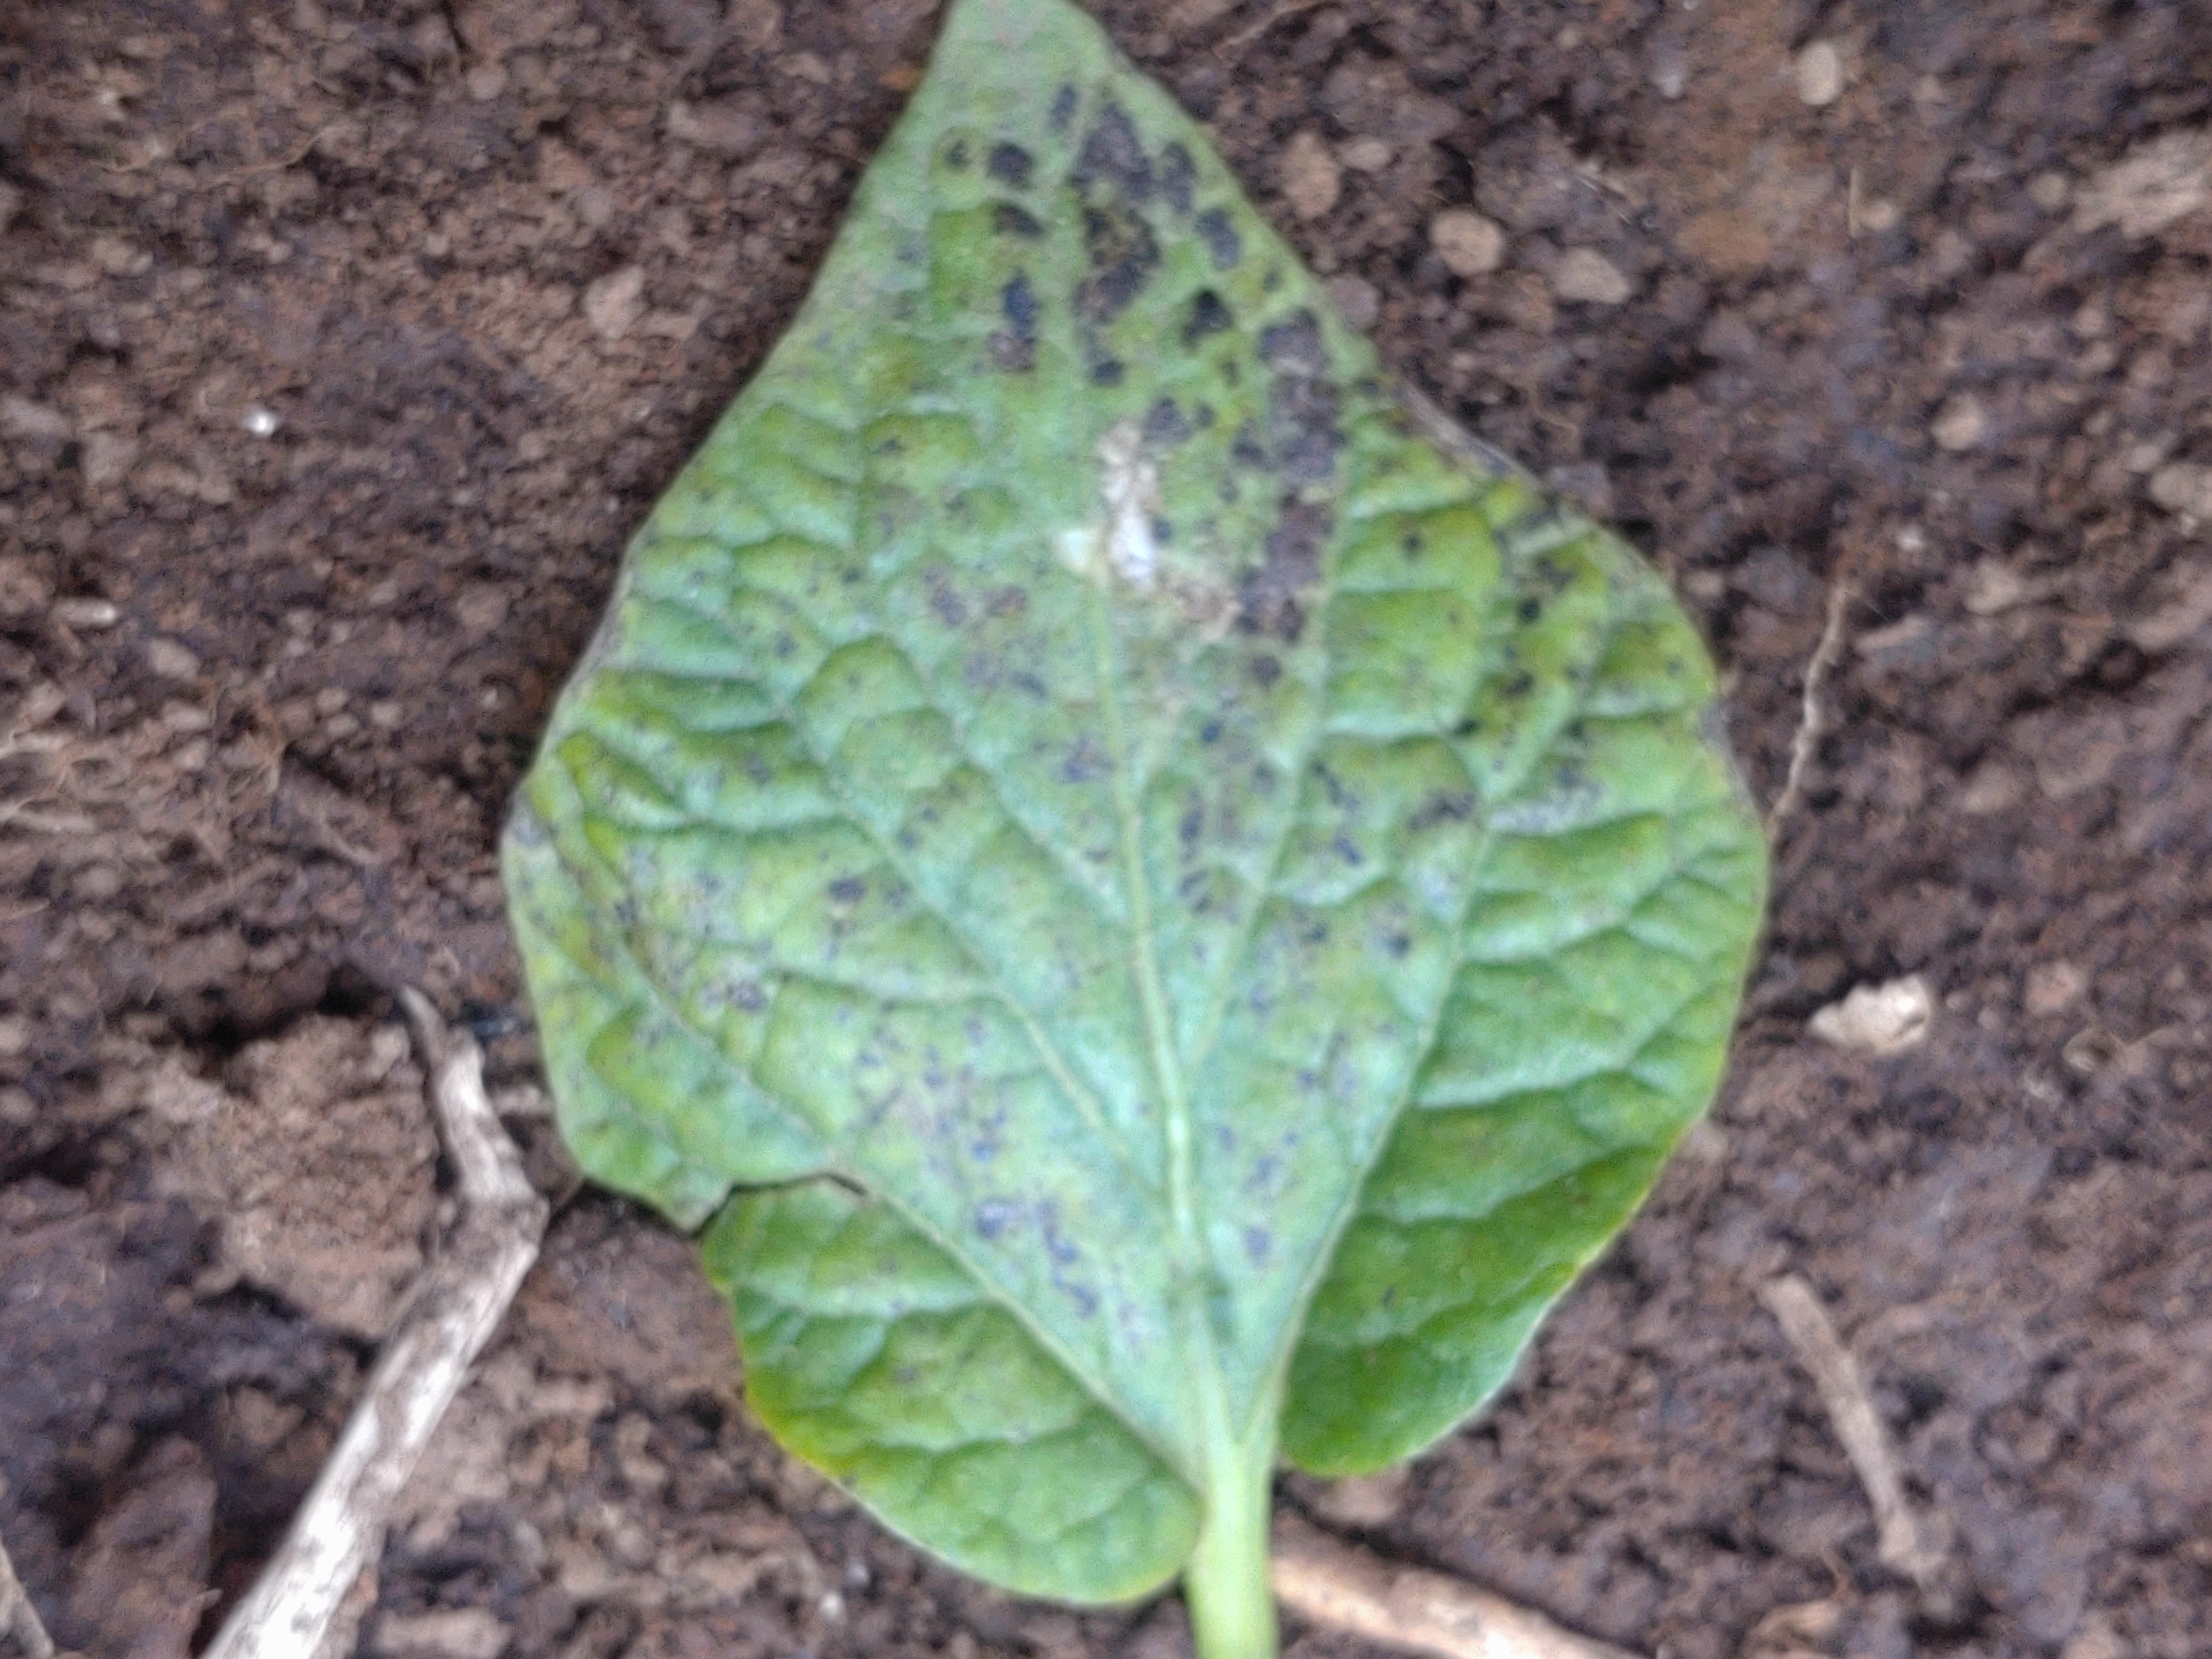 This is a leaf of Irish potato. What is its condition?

late blight
